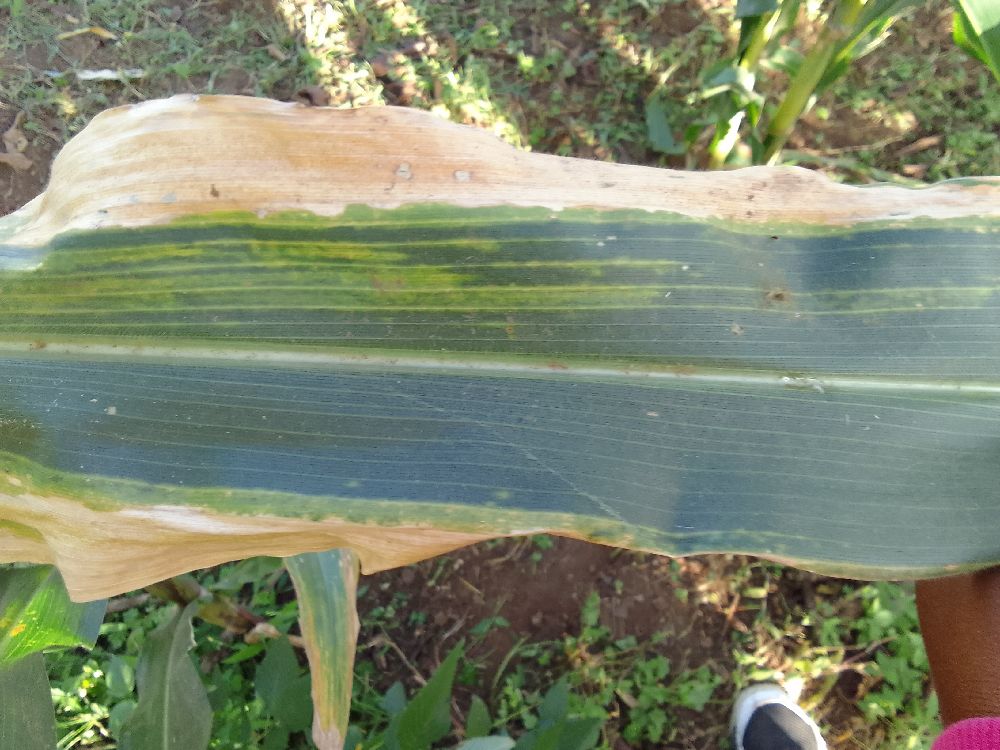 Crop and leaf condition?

maize, maize lethal necrosis
